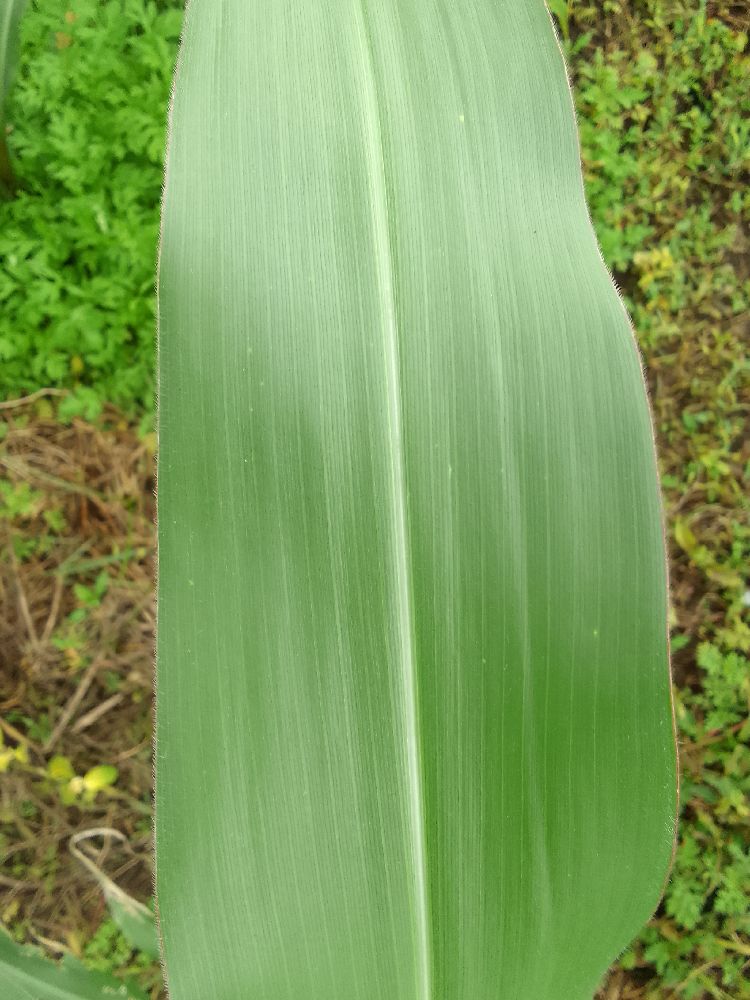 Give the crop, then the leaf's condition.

maize, healthy
